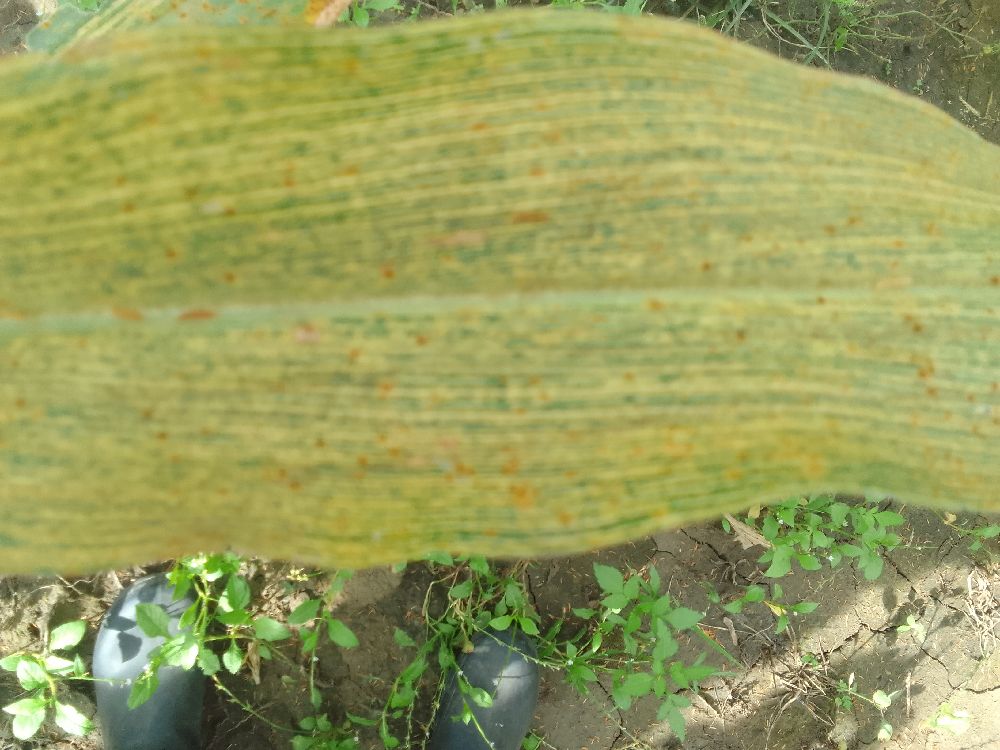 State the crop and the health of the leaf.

maize, maize streak virus
